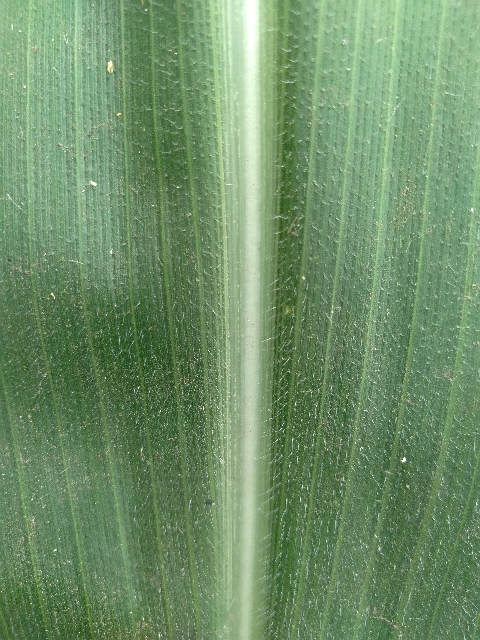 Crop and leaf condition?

maize, healthy
